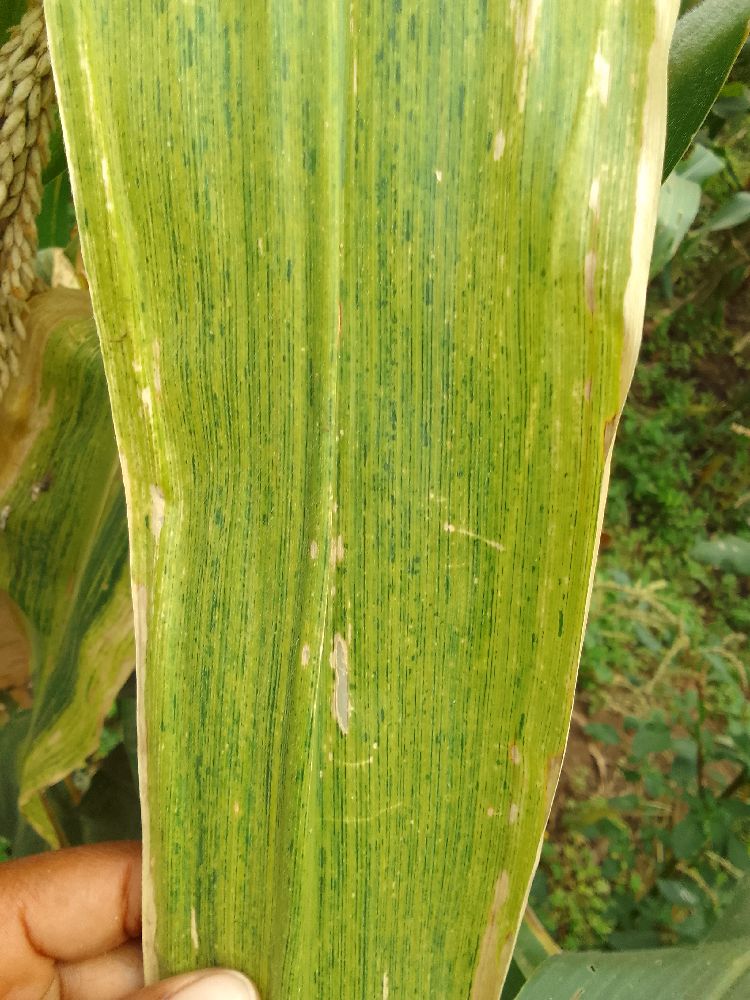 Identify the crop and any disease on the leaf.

maize, maize lethal necrosis
